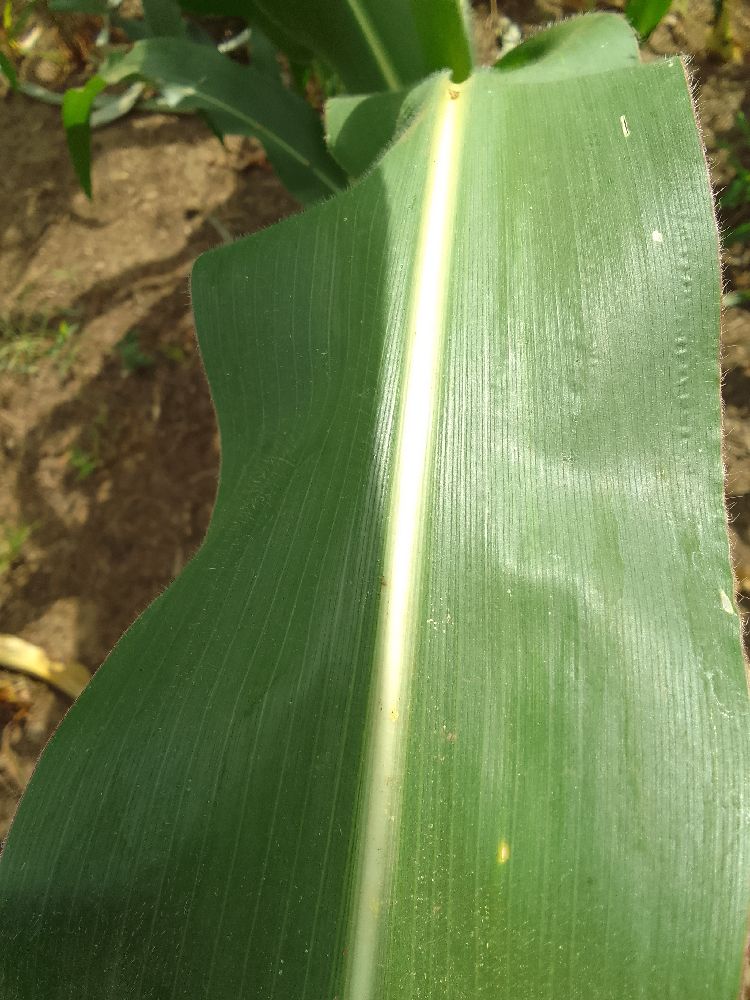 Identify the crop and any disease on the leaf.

maize, healthy
